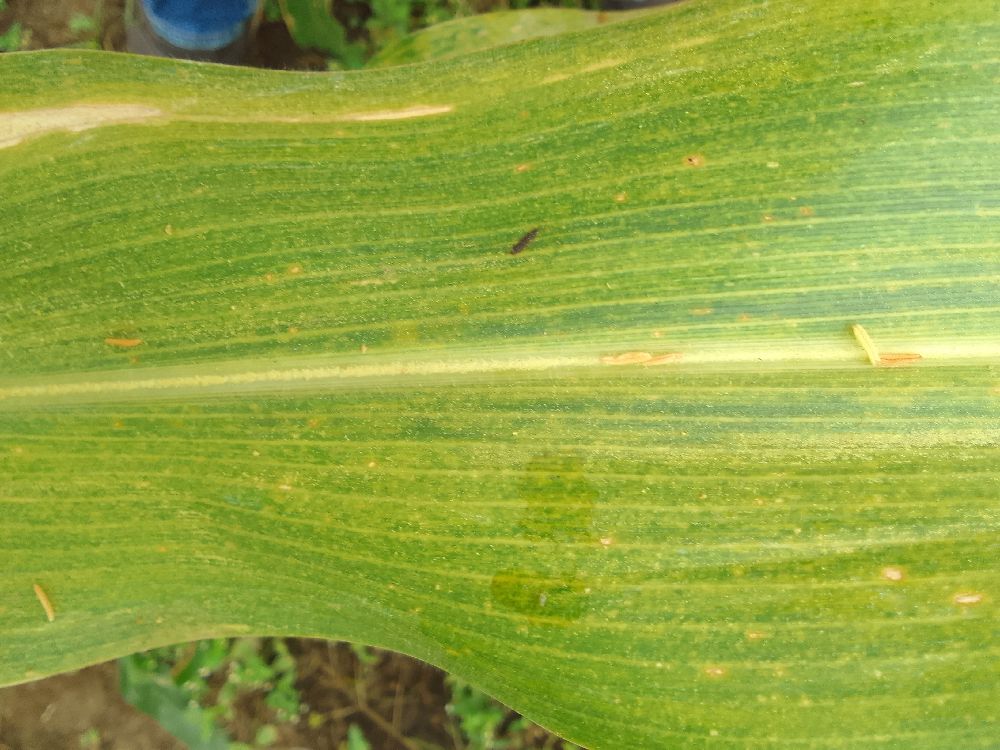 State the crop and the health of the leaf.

maize, maize lethal necrosis
